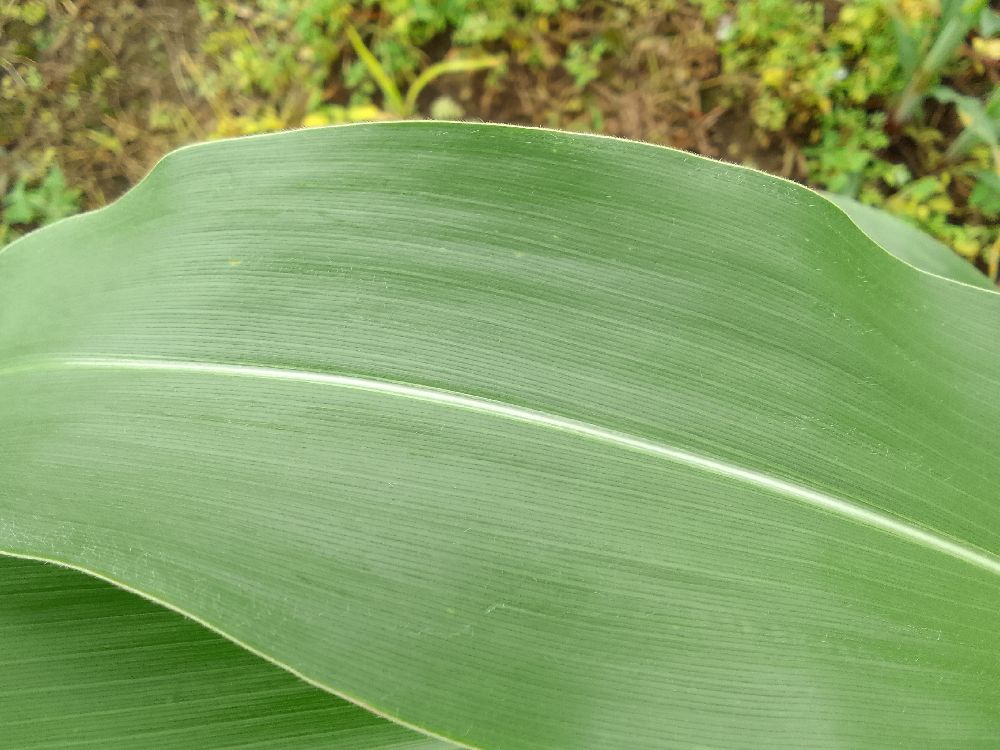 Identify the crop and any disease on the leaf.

maize, healthy
